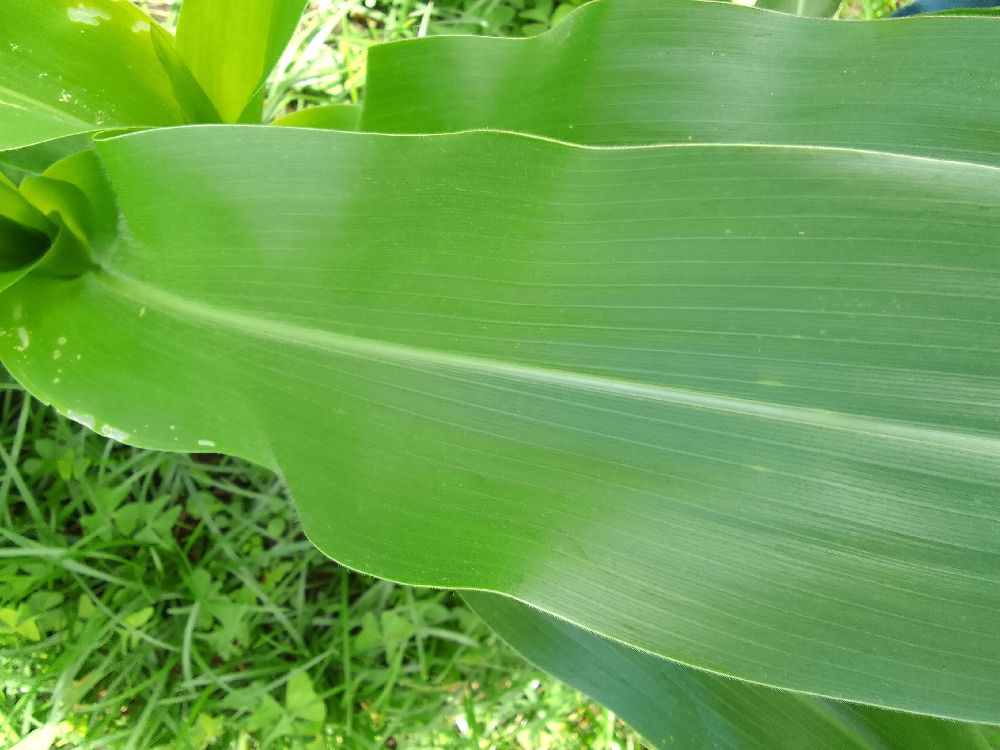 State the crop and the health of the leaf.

maize, healthy
